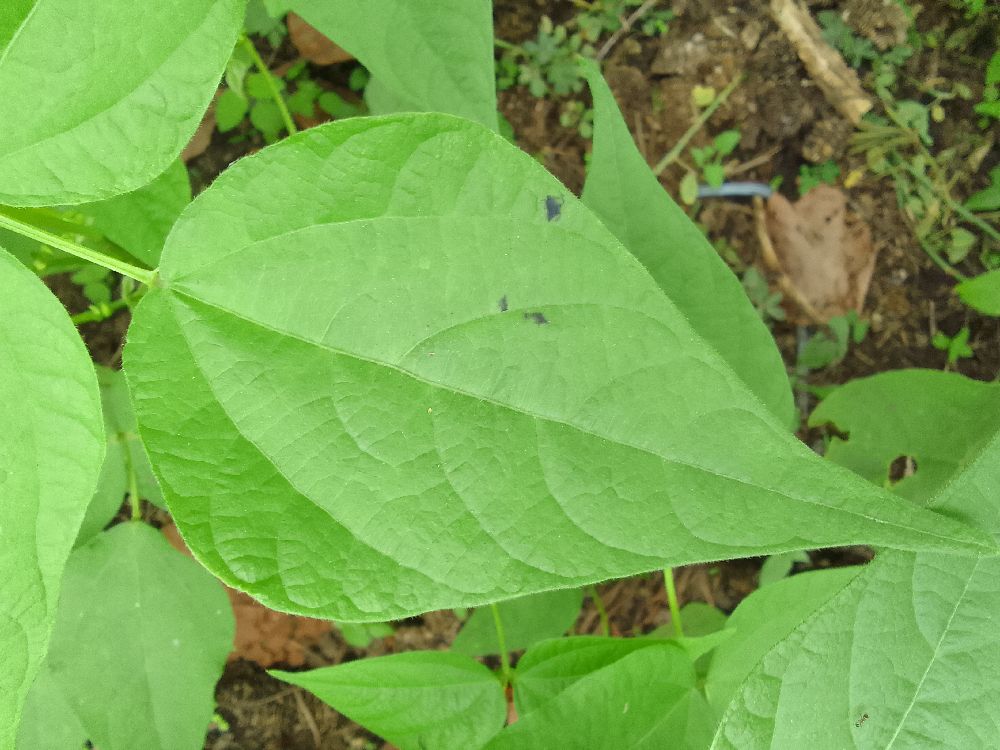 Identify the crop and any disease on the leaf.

common bean, healthy
